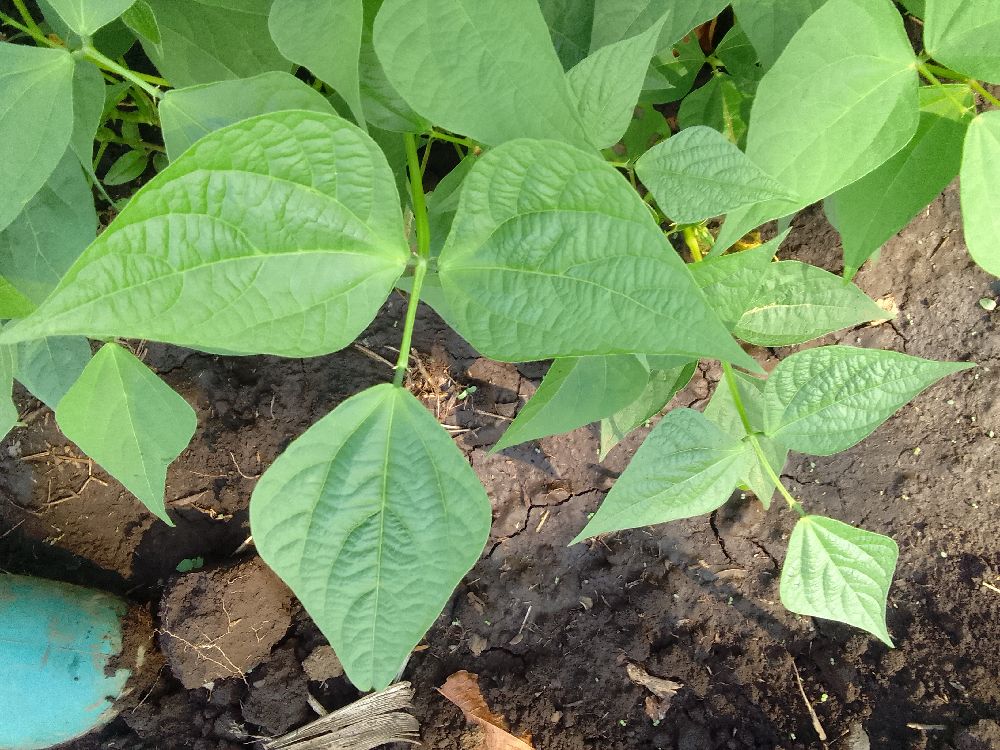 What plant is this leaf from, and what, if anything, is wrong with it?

common bean, healthy
